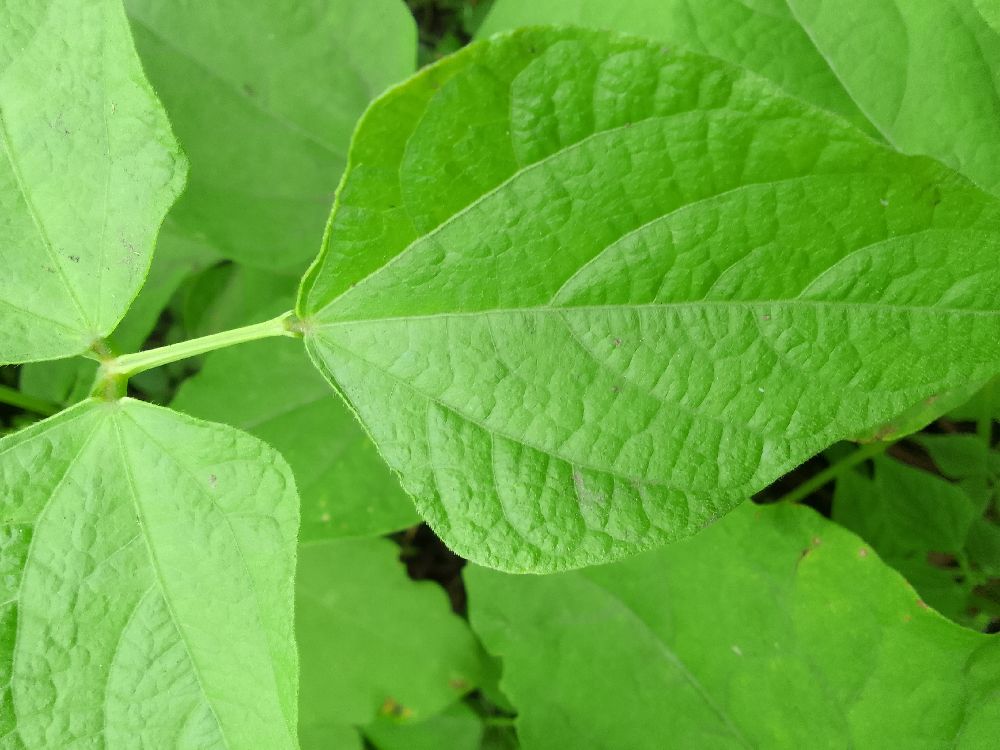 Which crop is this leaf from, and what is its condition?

common bean, healthy
